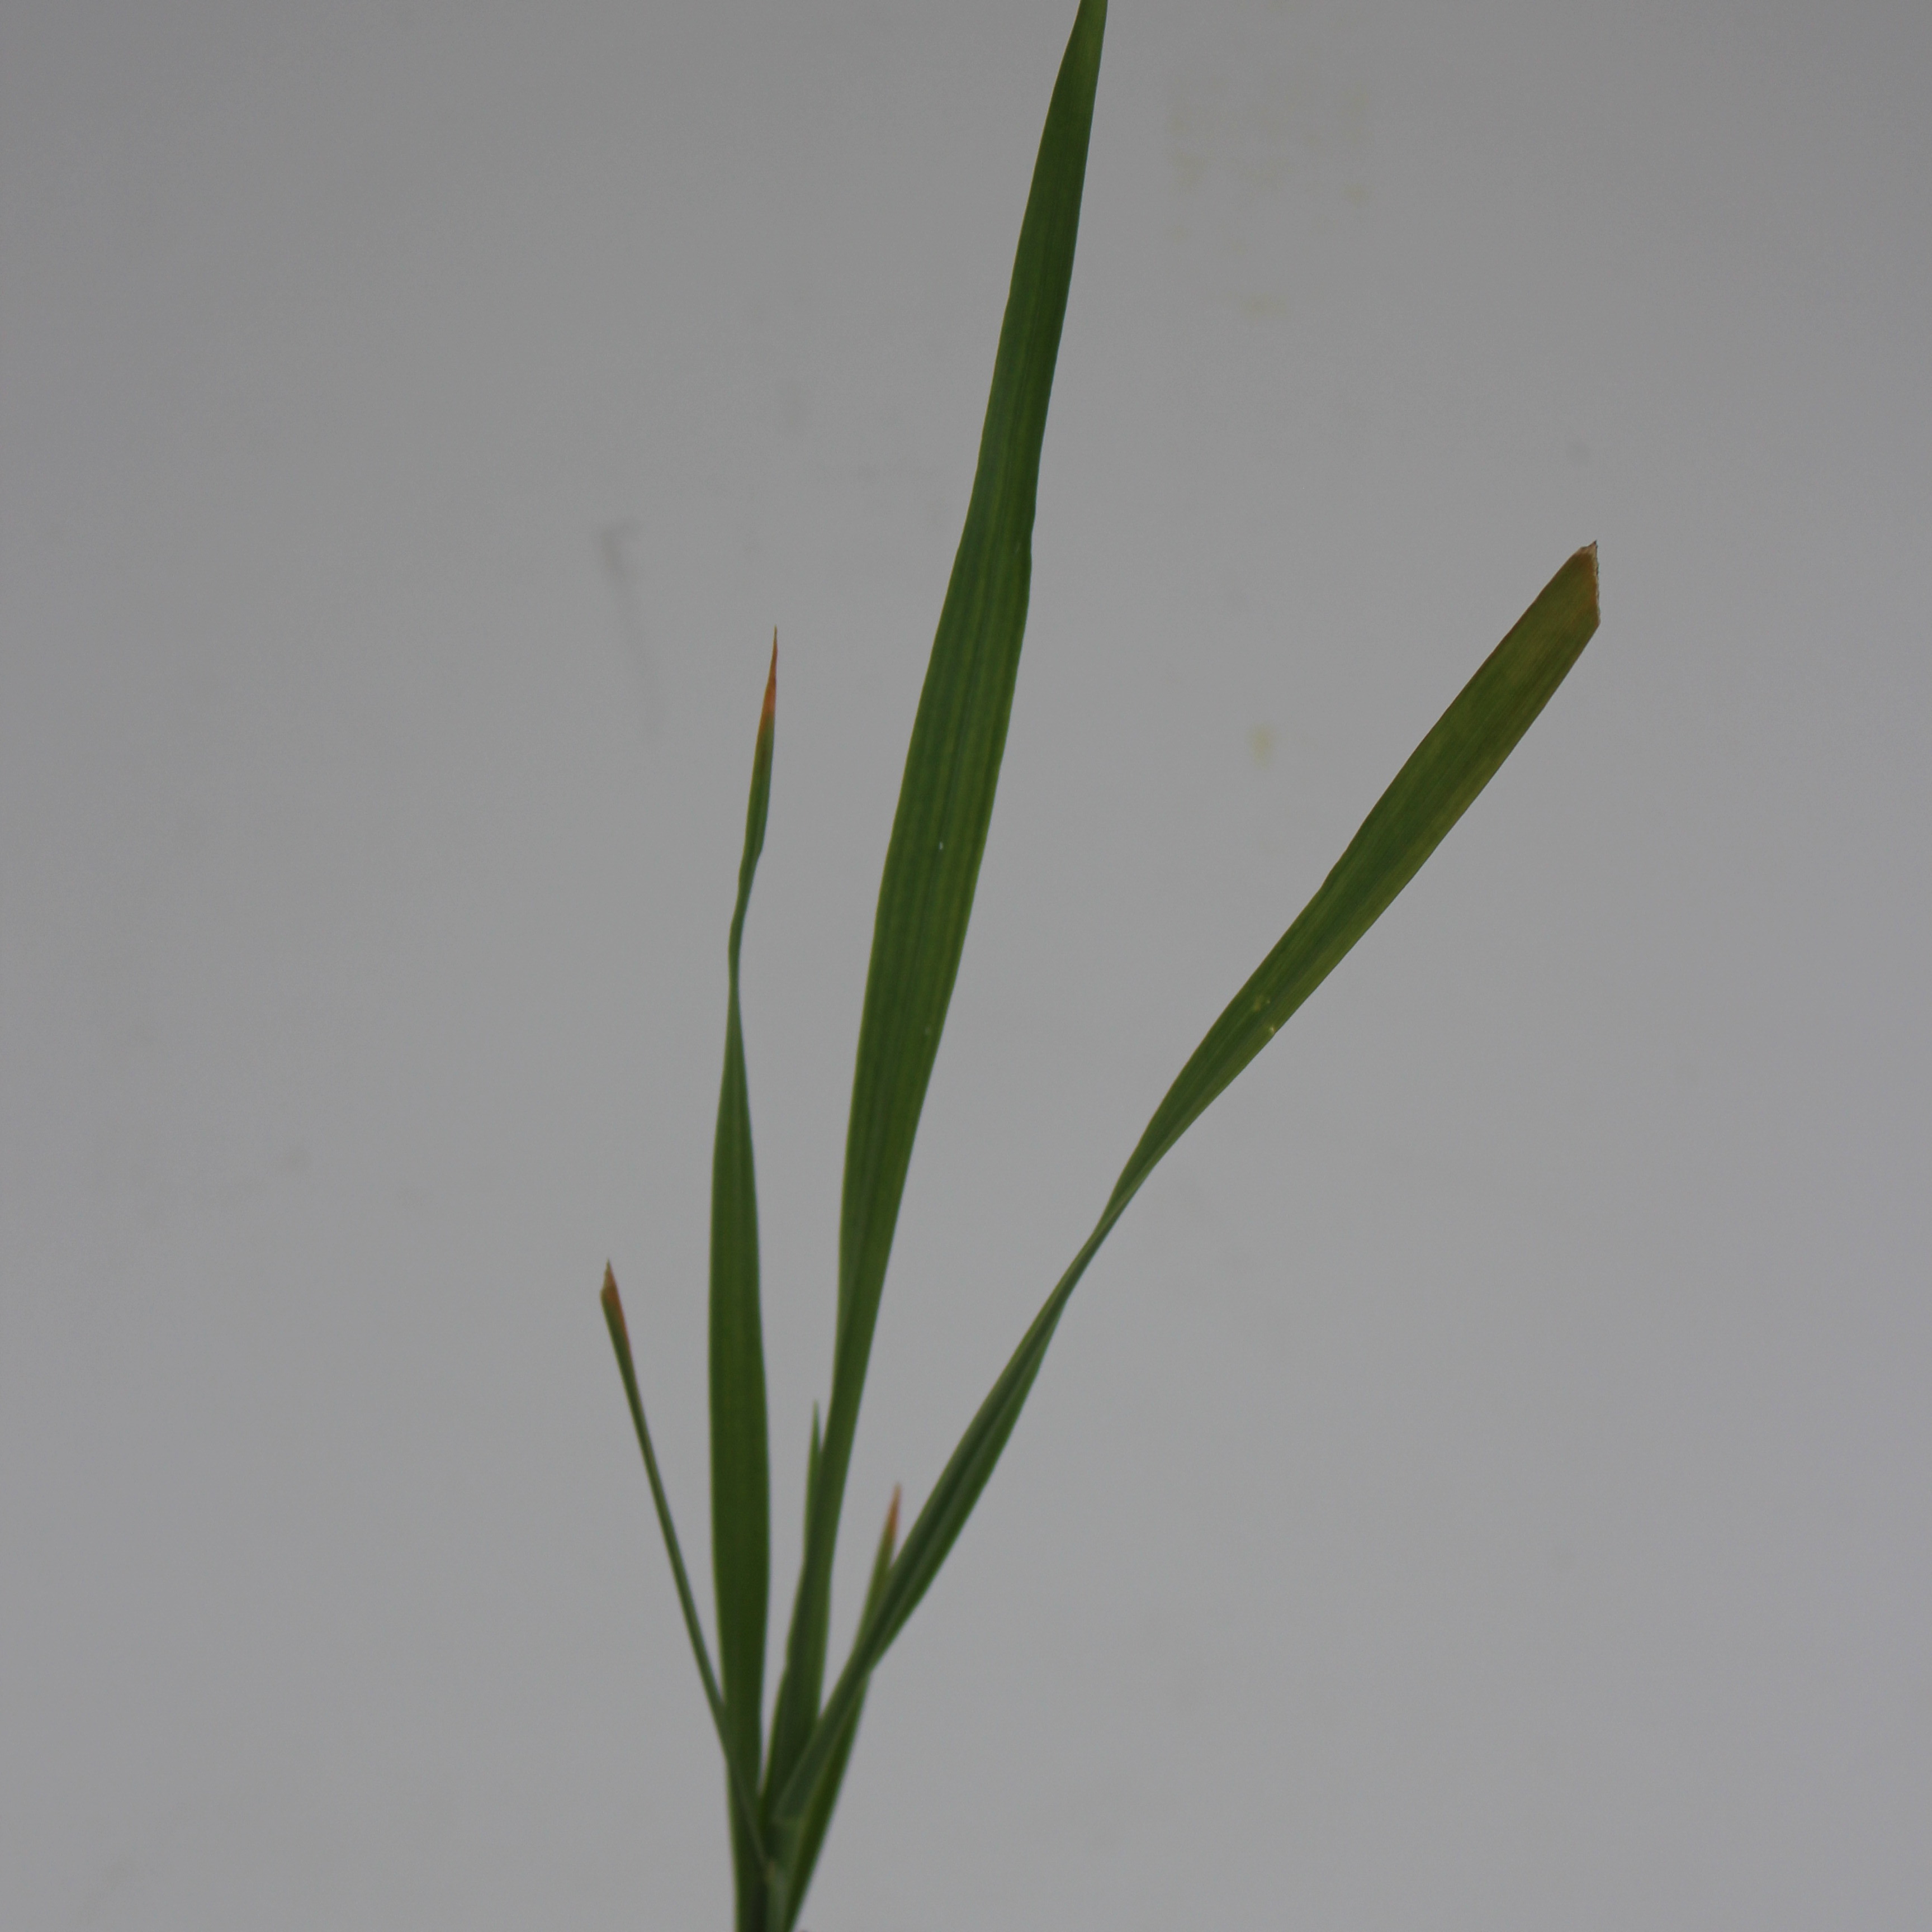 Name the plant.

Avena sterilis
